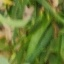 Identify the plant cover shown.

grass
